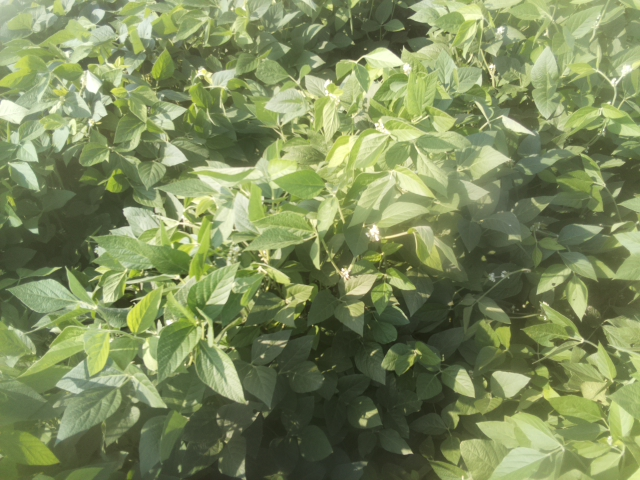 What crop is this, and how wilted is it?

soybean, leaves with no wilting
